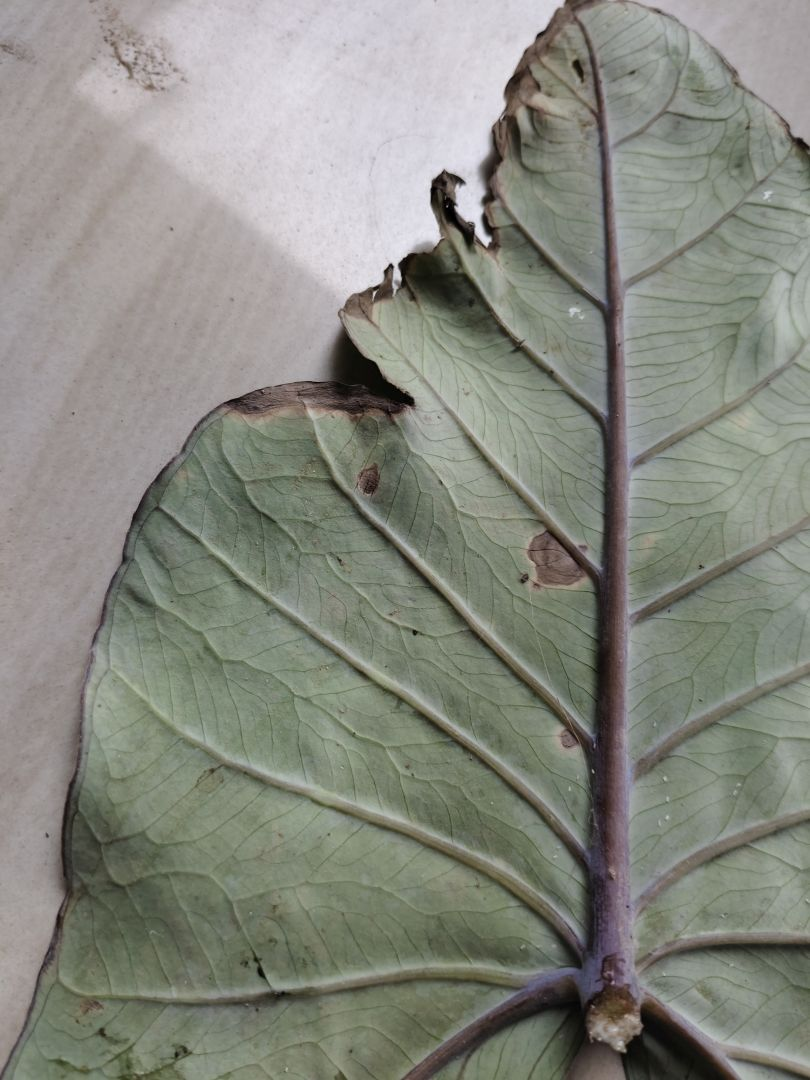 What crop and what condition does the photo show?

taro, leaf blight
